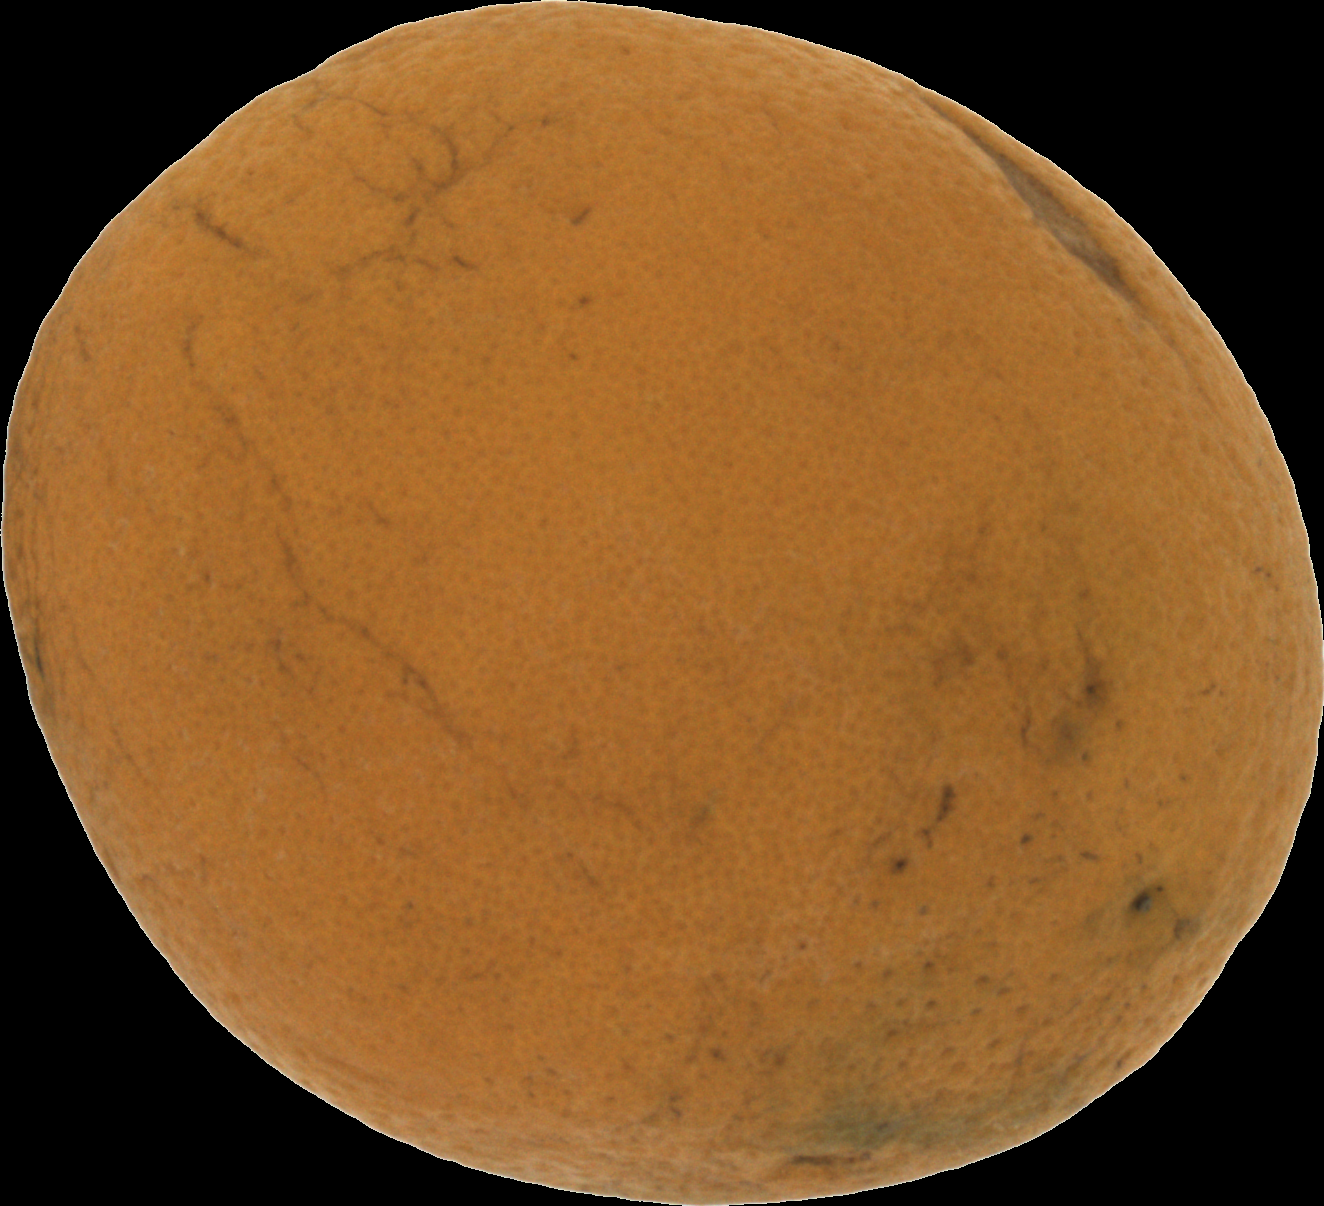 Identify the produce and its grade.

orange, bad
